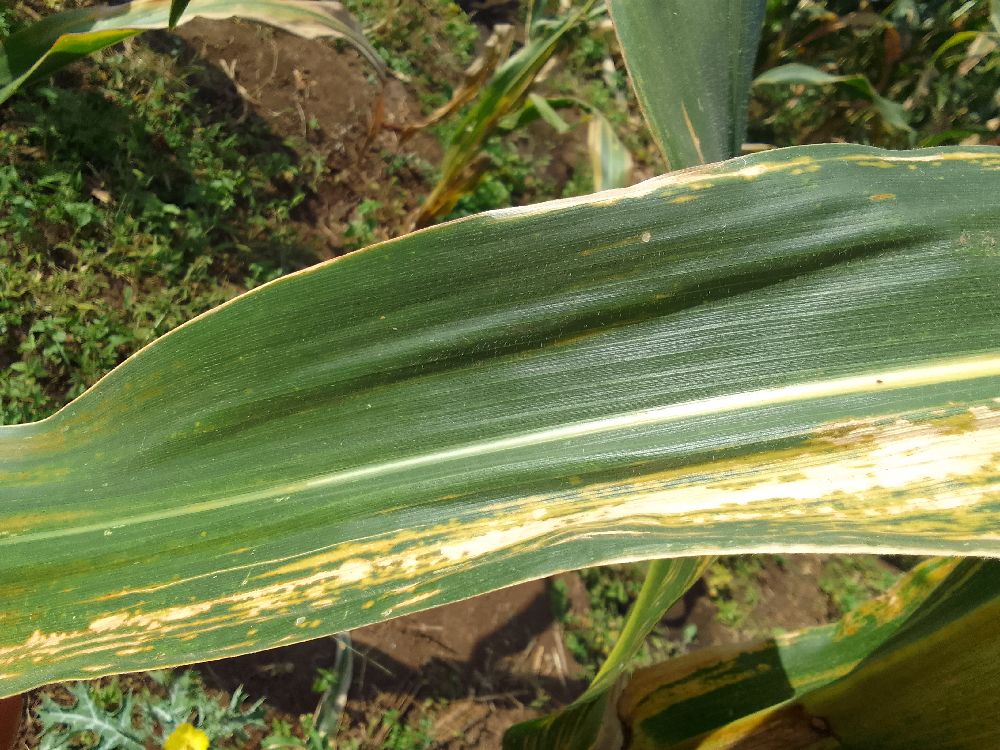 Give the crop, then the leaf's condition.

maize, maize lethal necrosis
